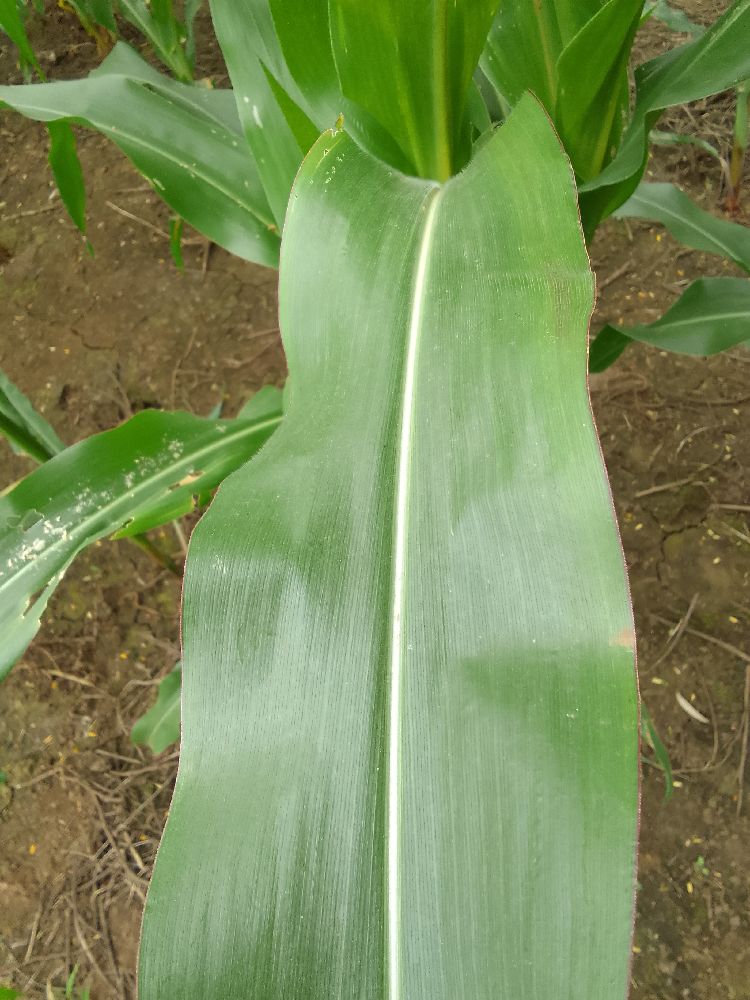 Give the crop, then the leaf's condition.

maize, healthy
